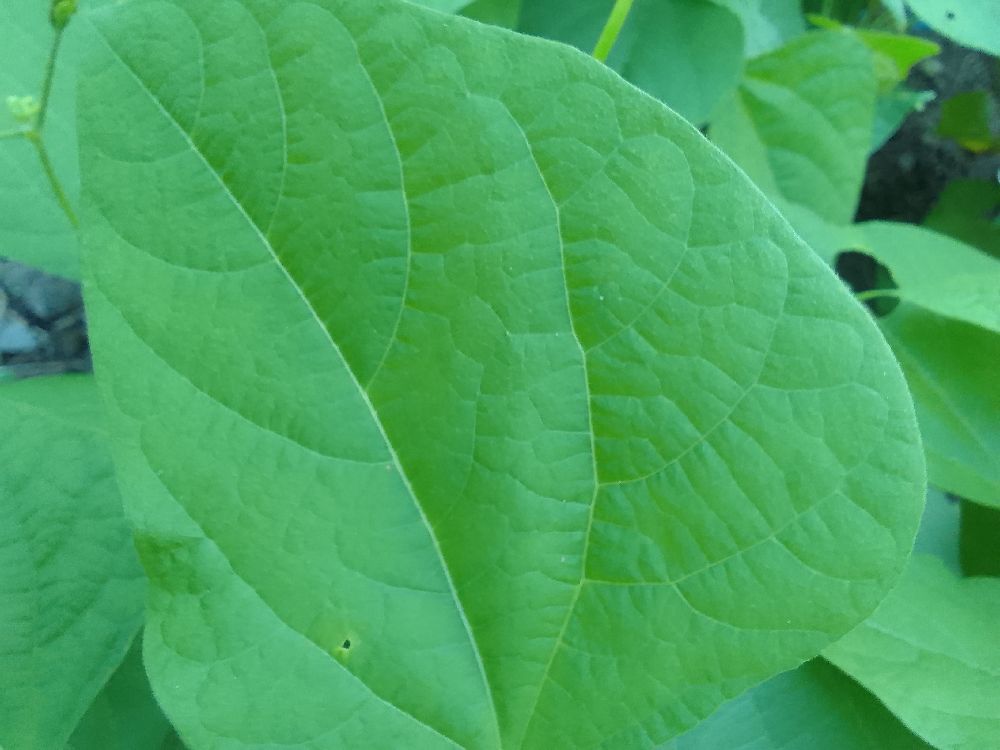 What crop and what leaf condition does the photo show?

common bean, healthy
